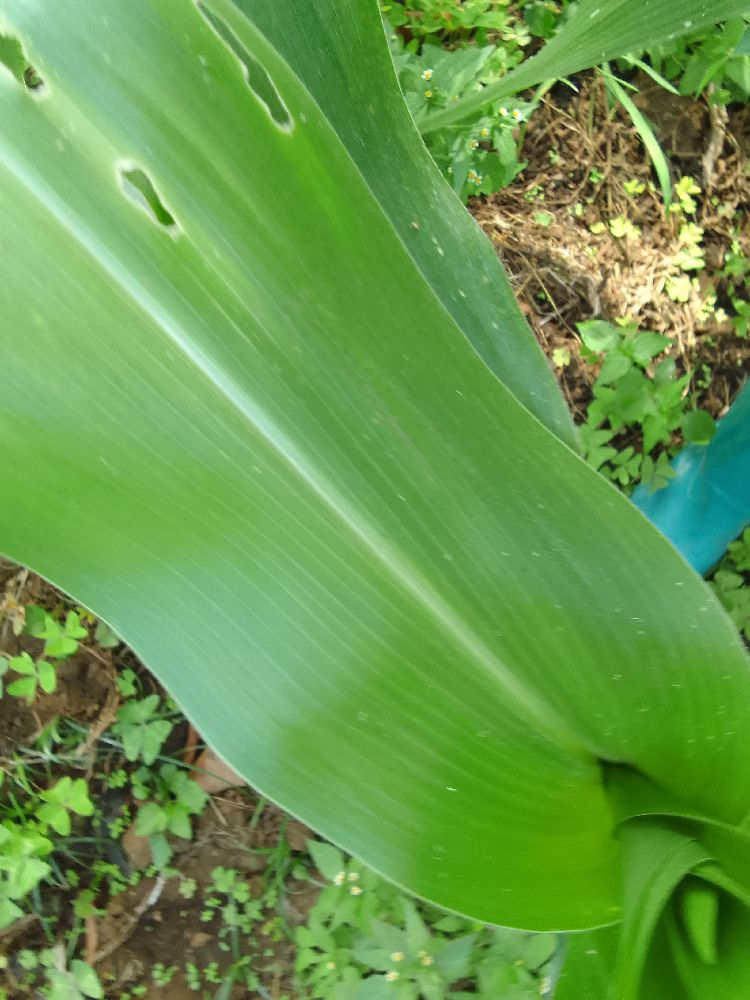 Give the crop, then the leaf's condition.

maize, healthy
